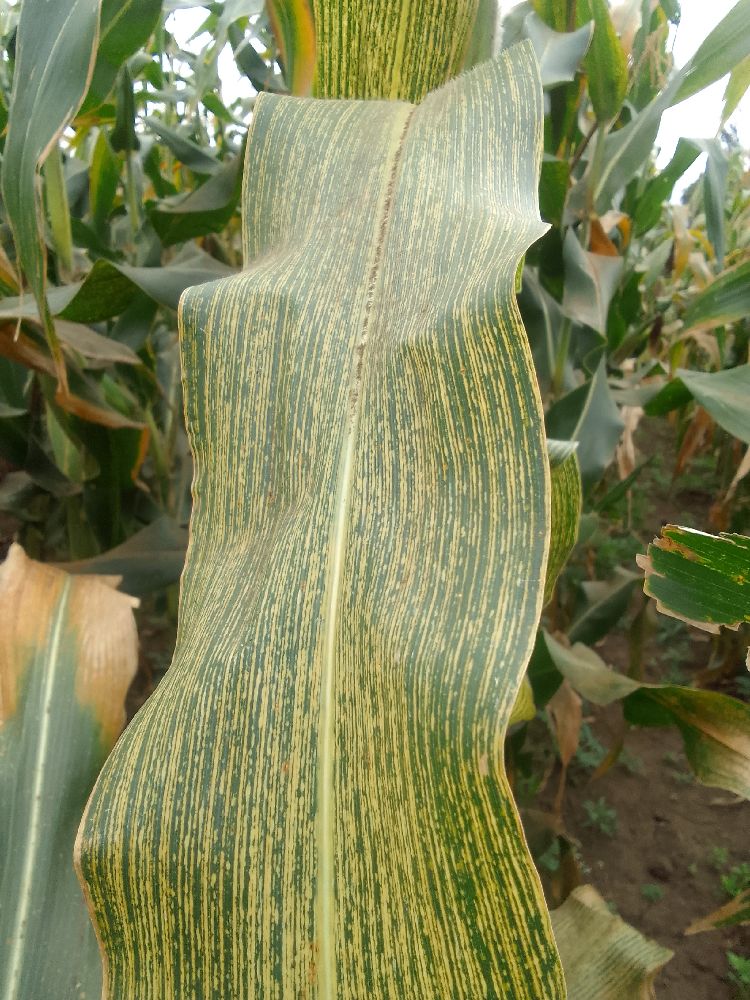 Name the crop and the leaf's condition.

maize, maize streak virus
